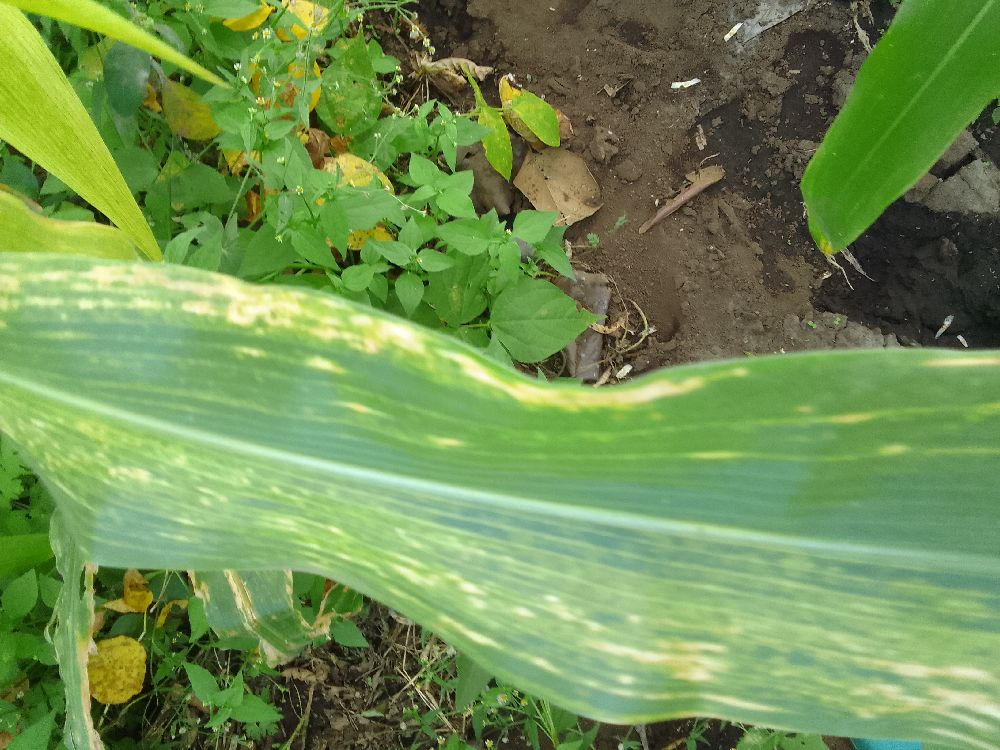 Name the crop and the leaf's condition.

maize, maize lethal necrosis
